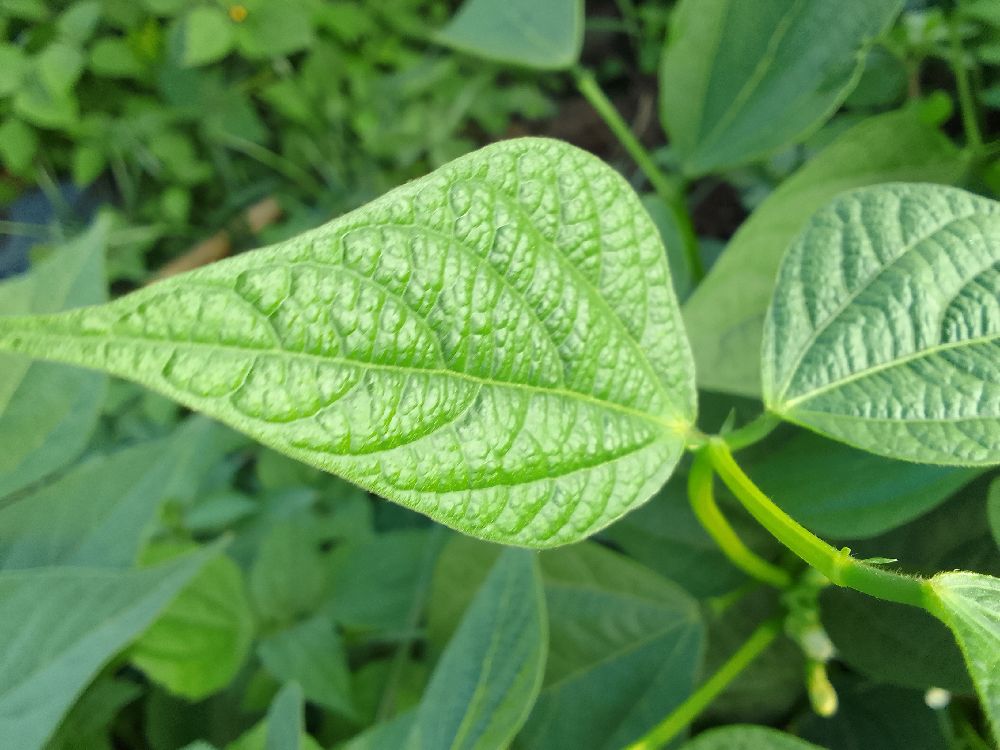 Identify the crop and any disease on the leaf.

common bean, healthy
